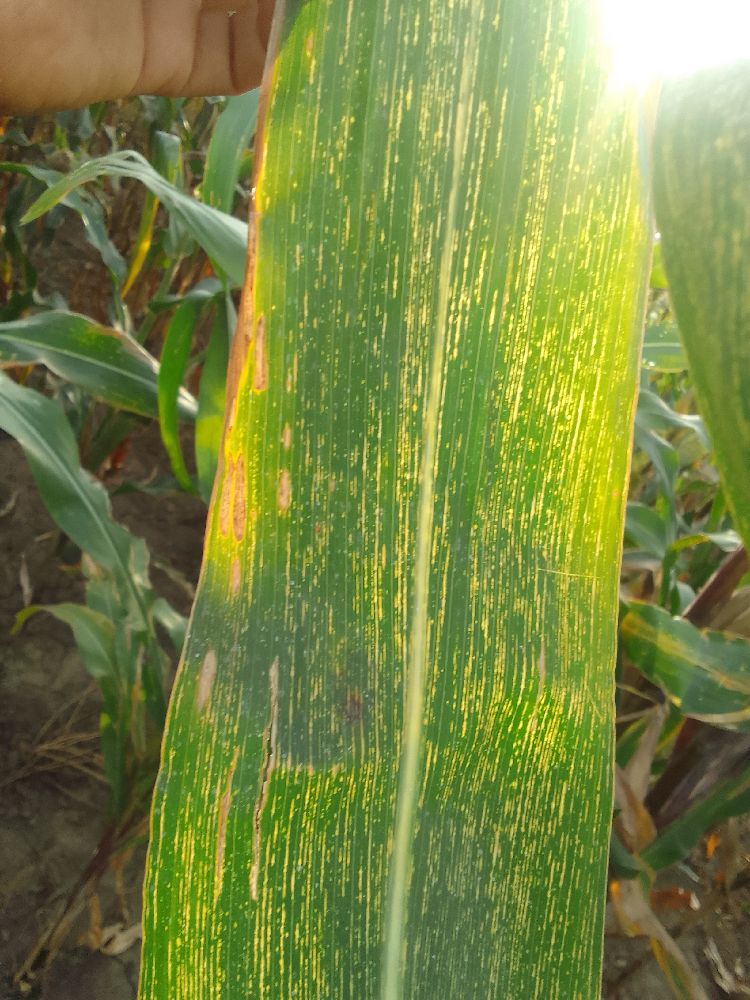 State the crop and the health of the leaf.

maize, maize streak virus
